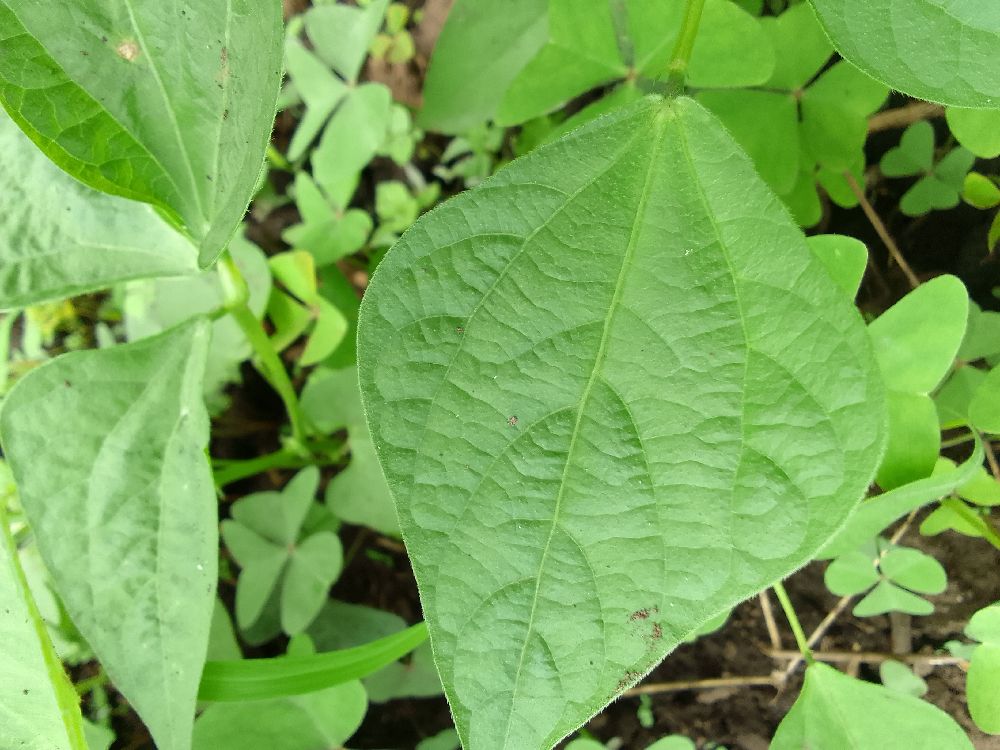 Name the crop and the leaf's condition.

common bean, healthy
